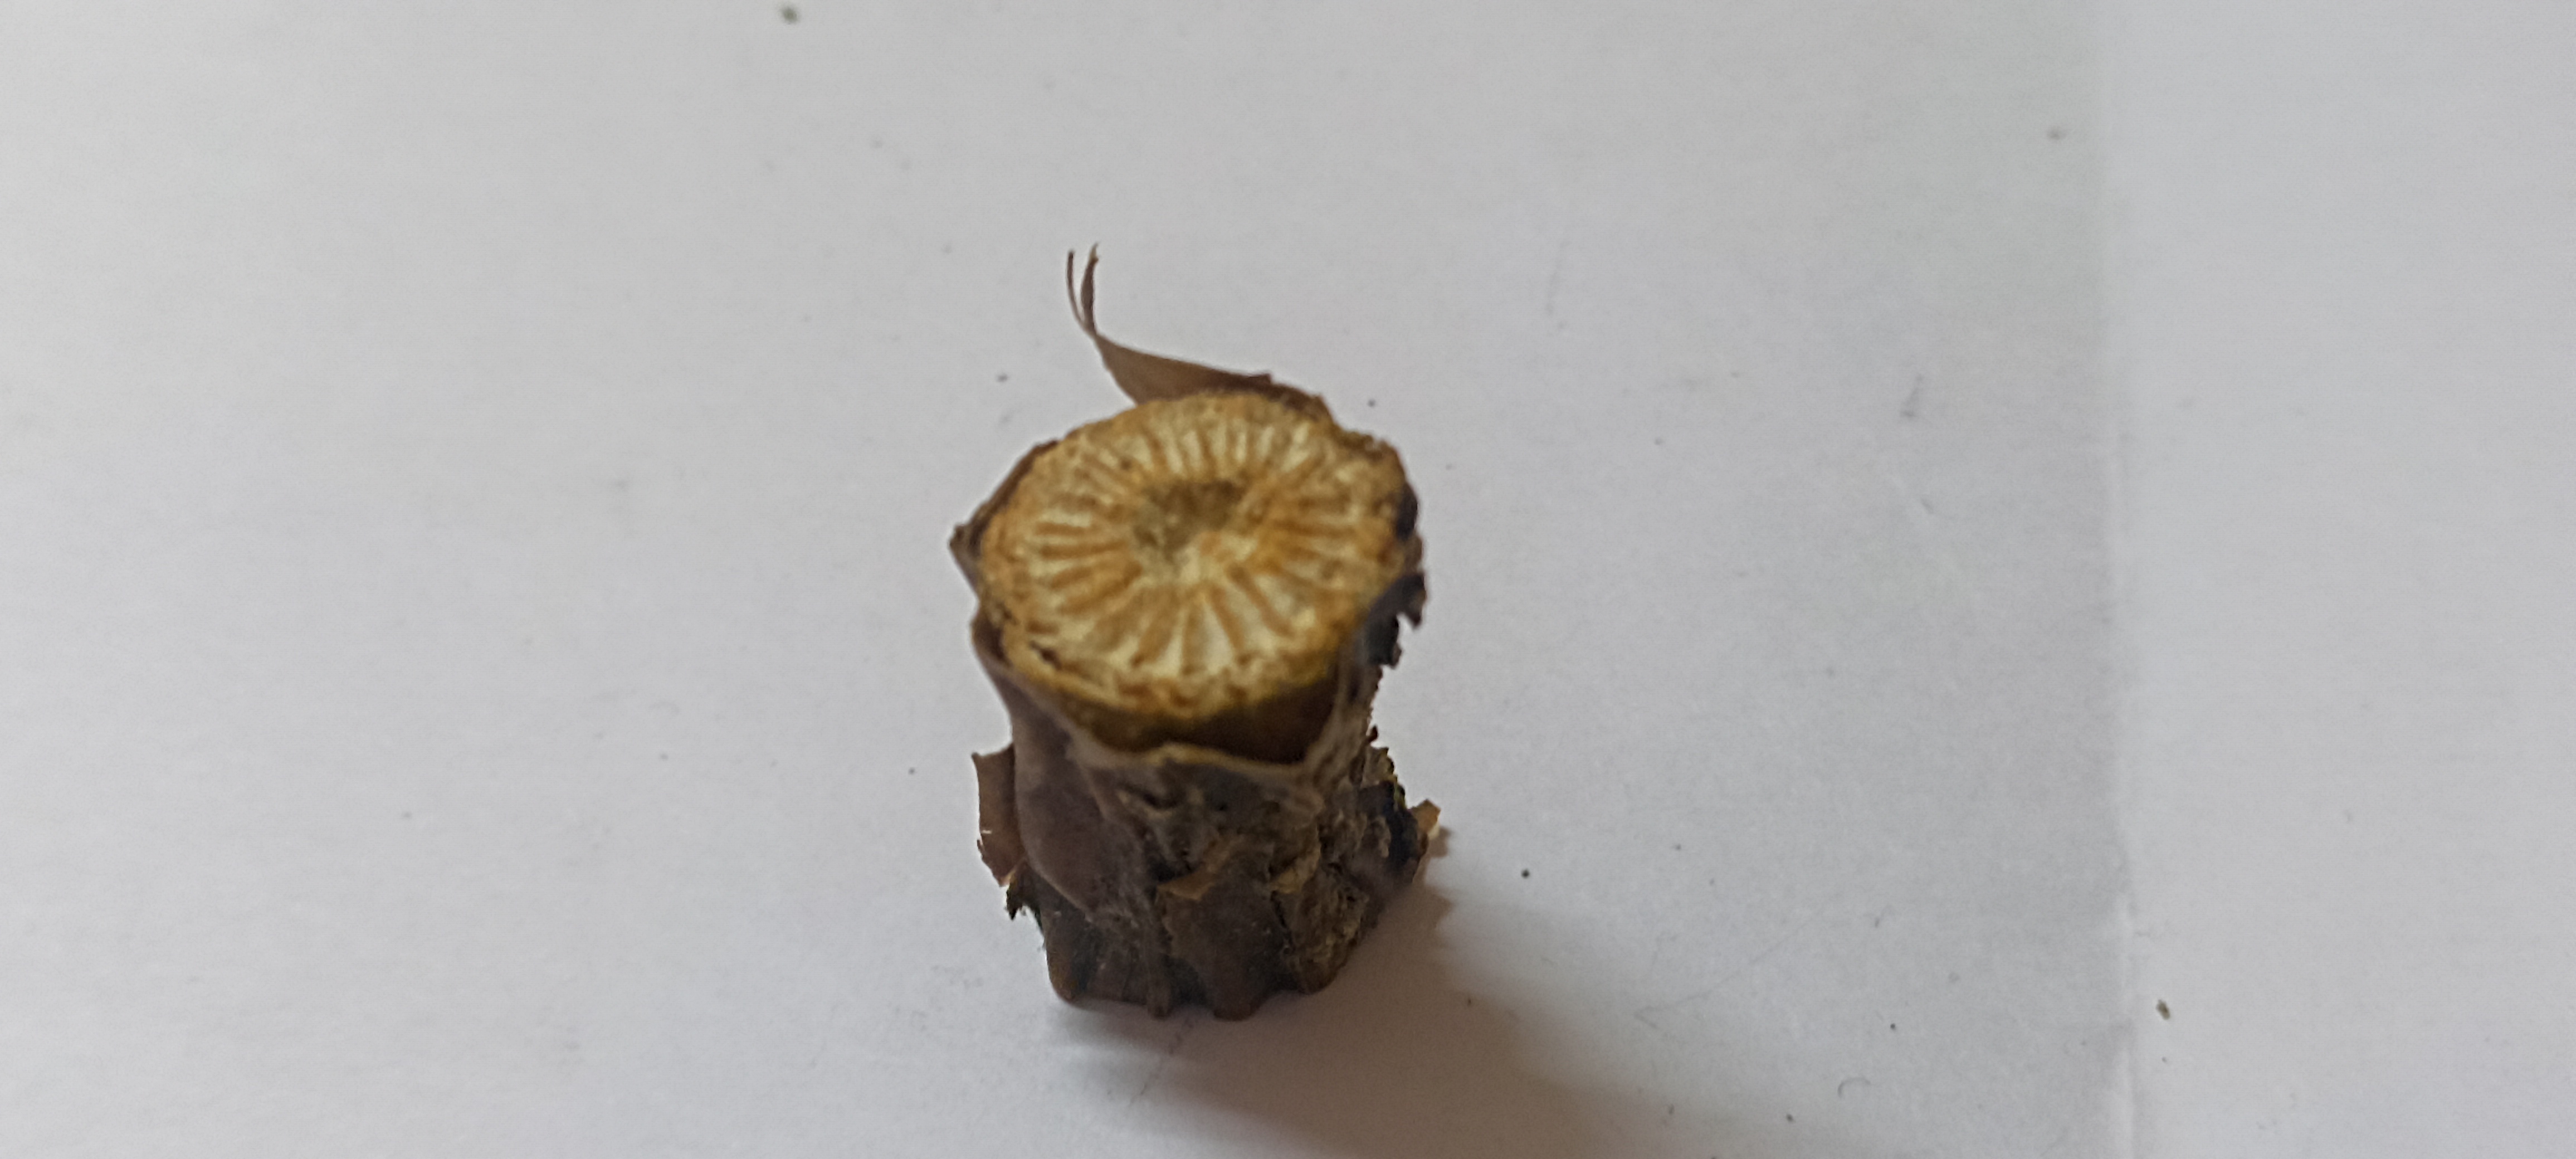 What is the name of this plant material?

gulvel
